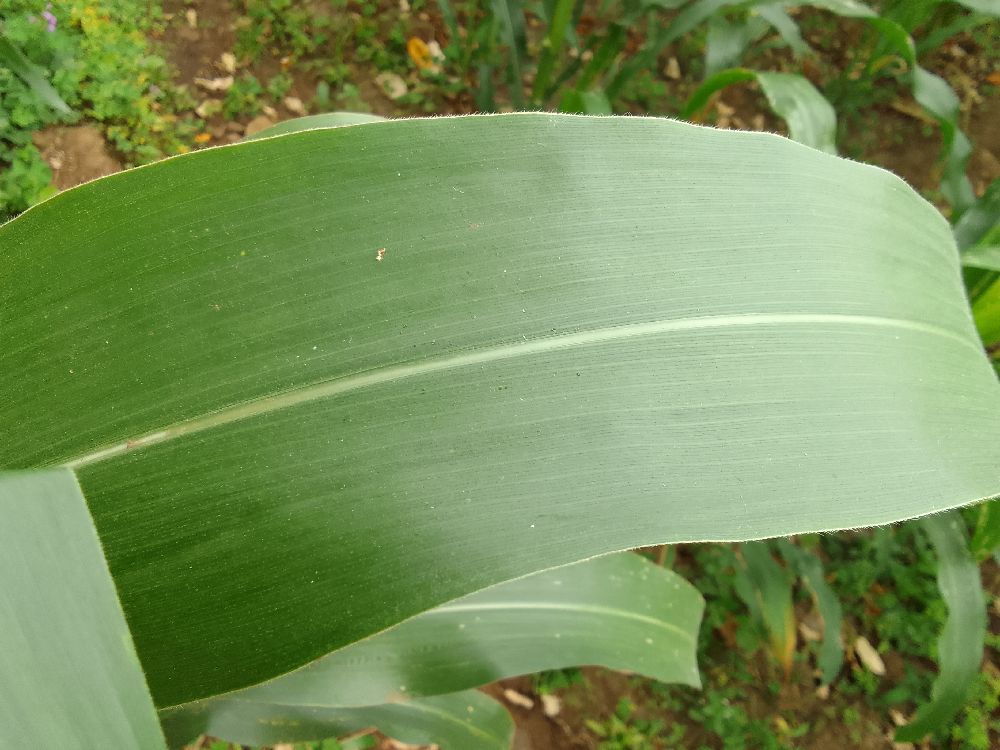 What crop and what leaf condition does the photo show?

maize, healthy
